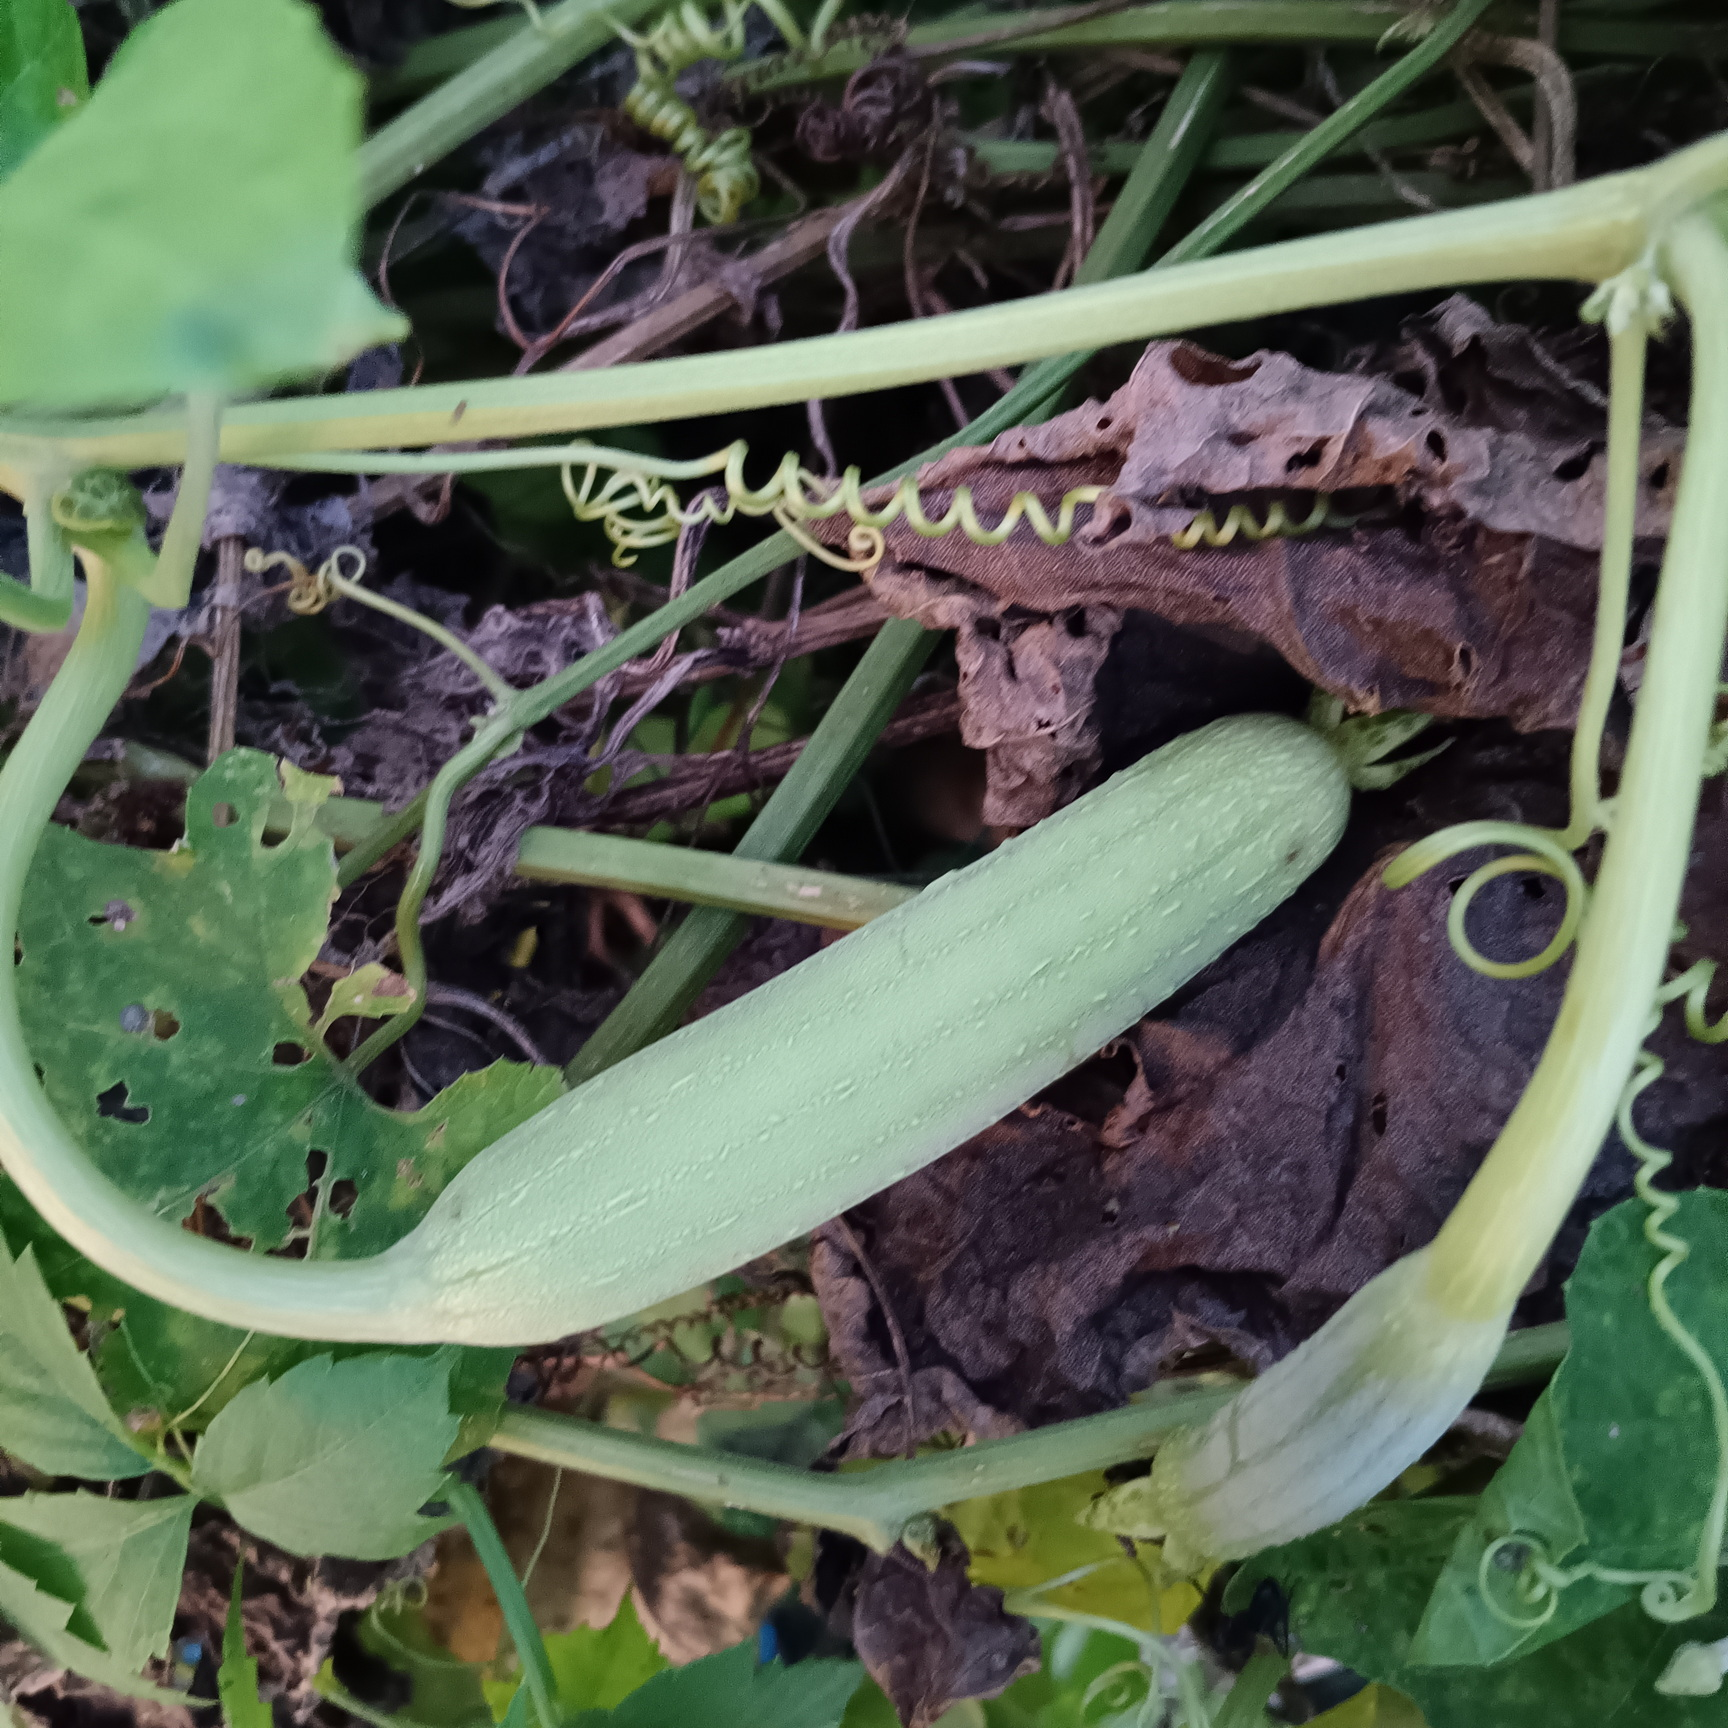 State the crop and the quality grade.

luffa, fresh
